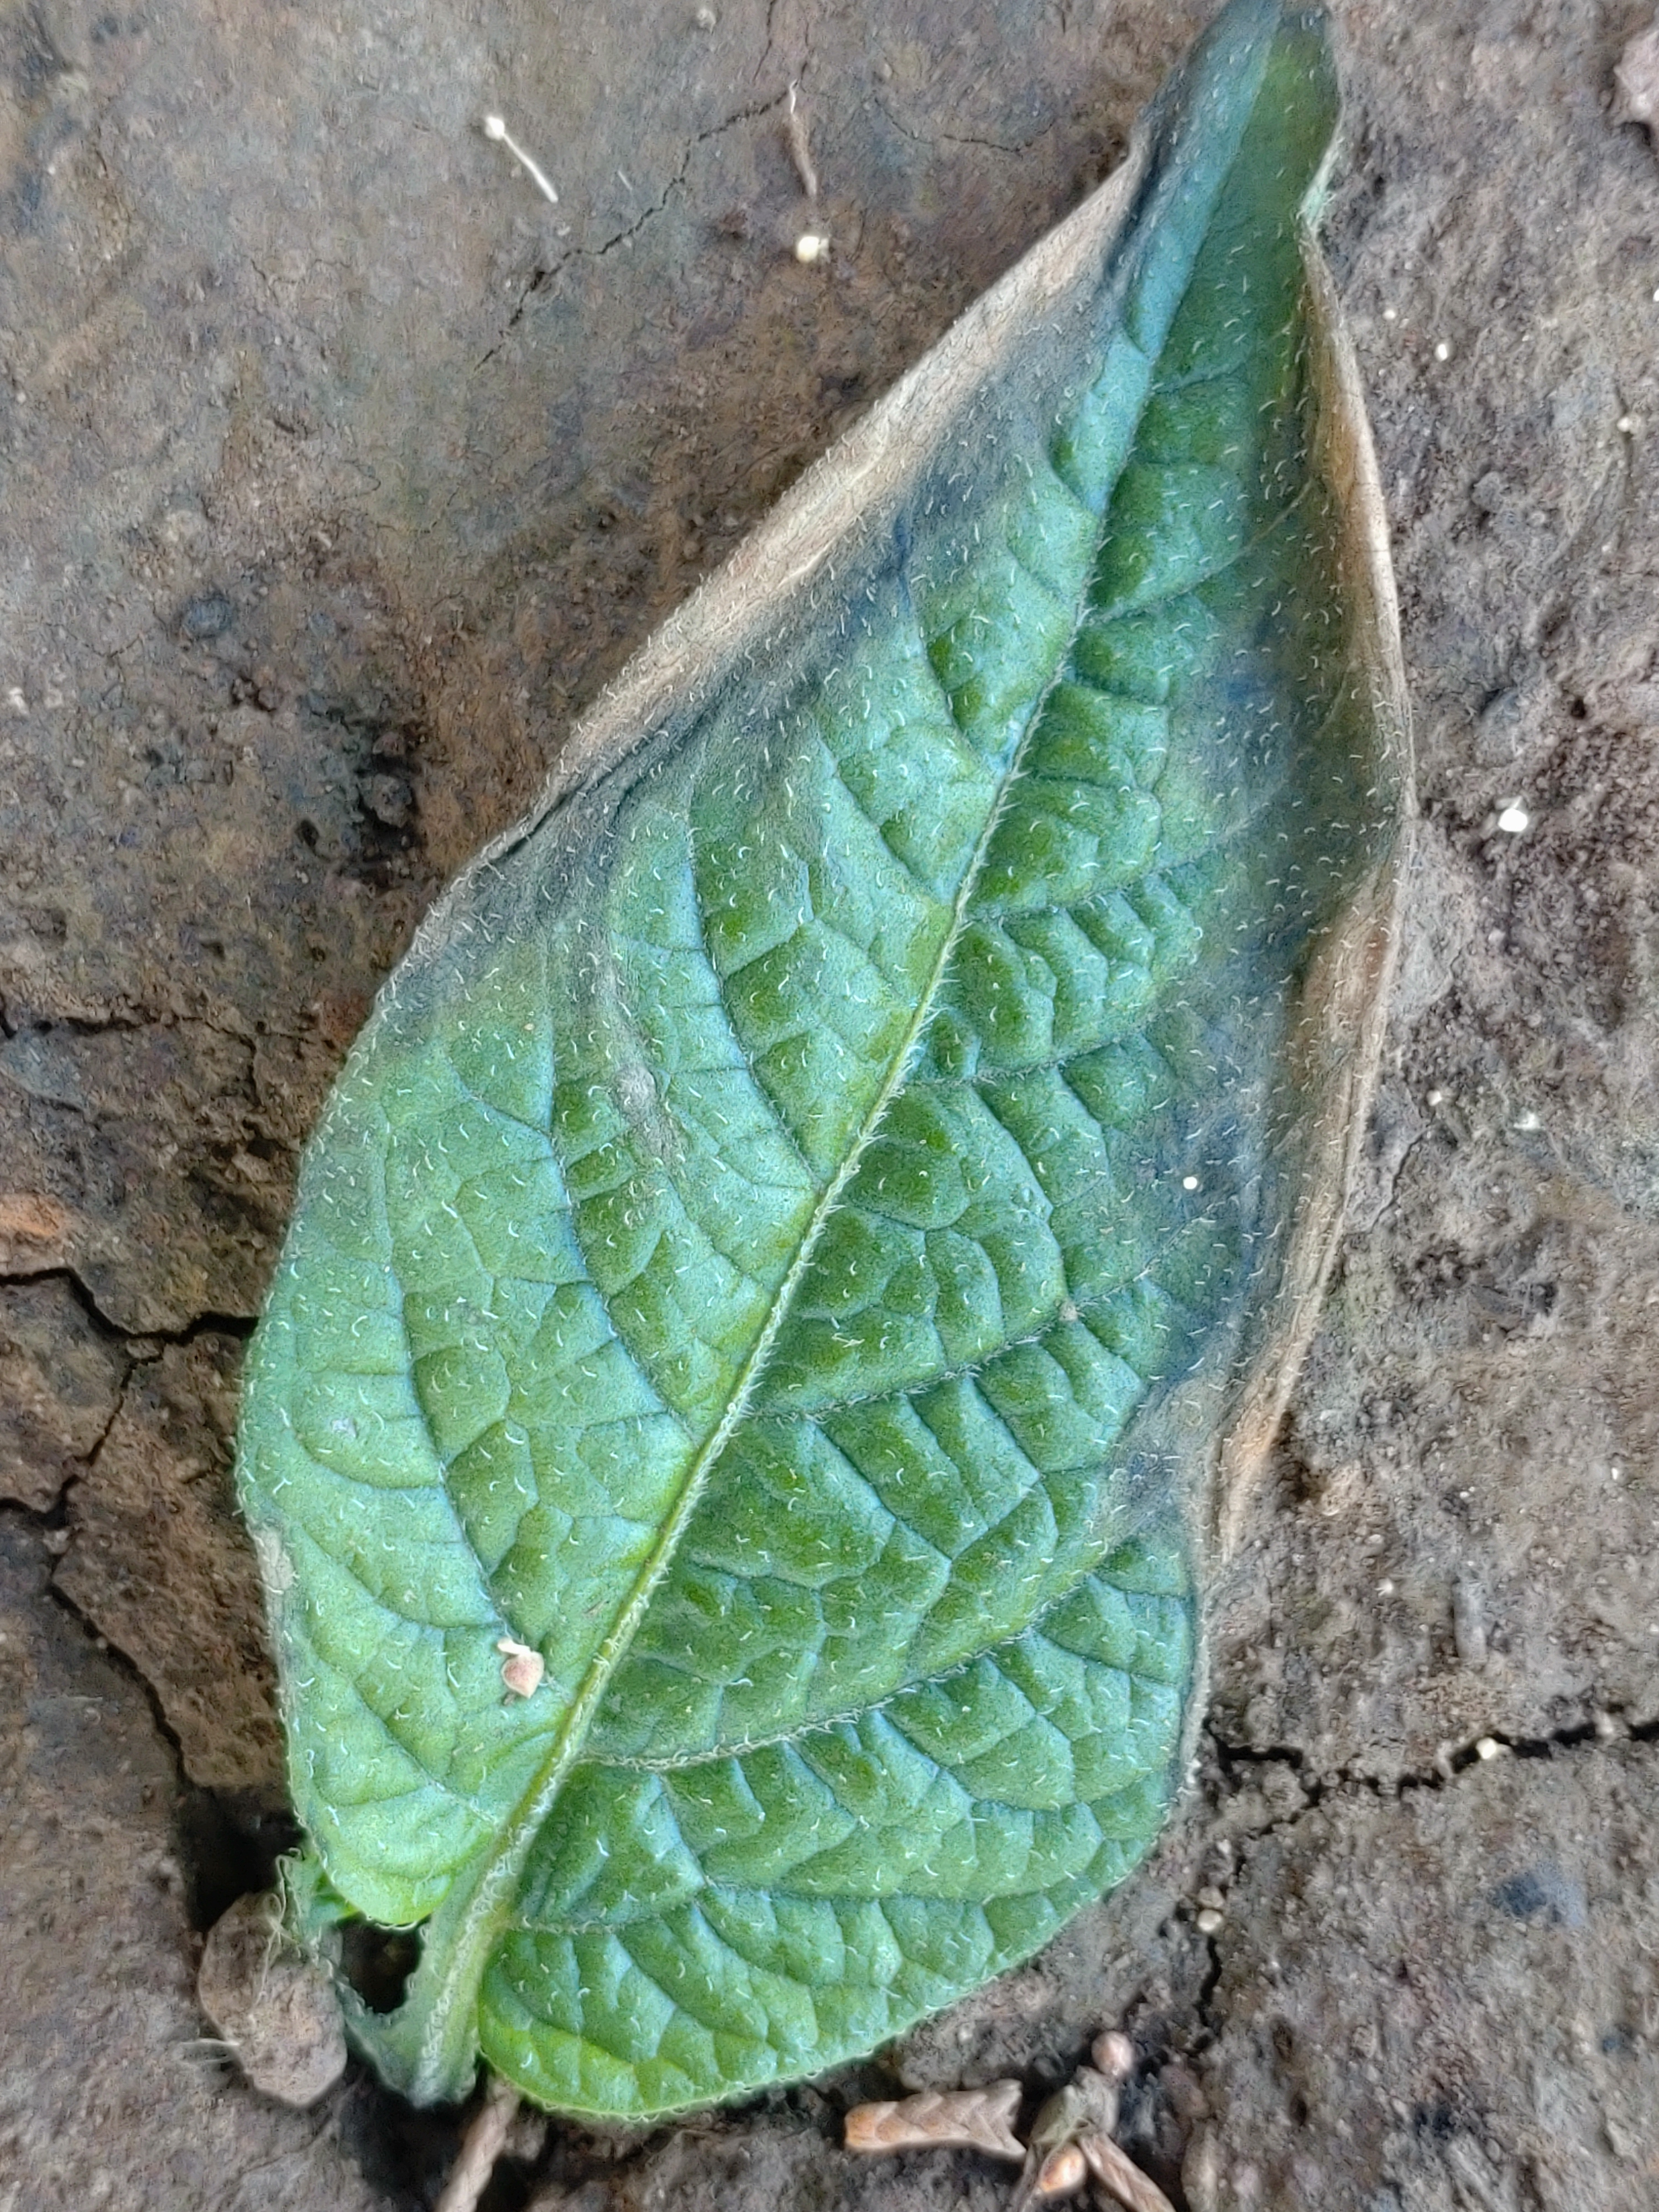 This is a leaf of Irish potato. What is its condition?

early blight
